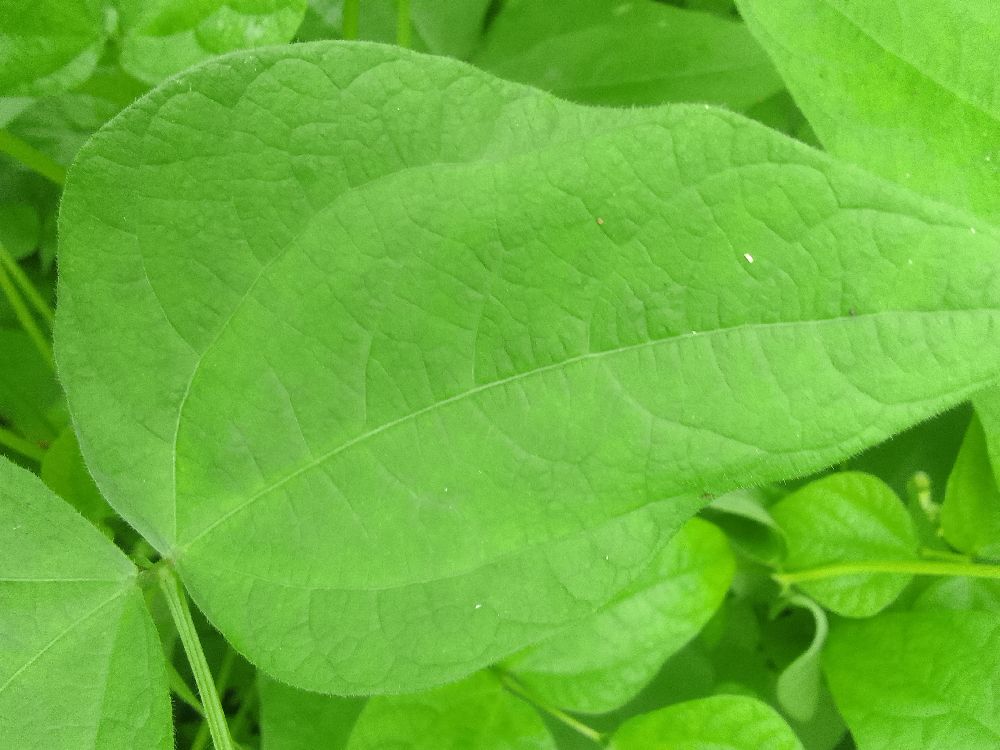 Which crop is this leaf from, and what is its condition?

common bean, healthy
